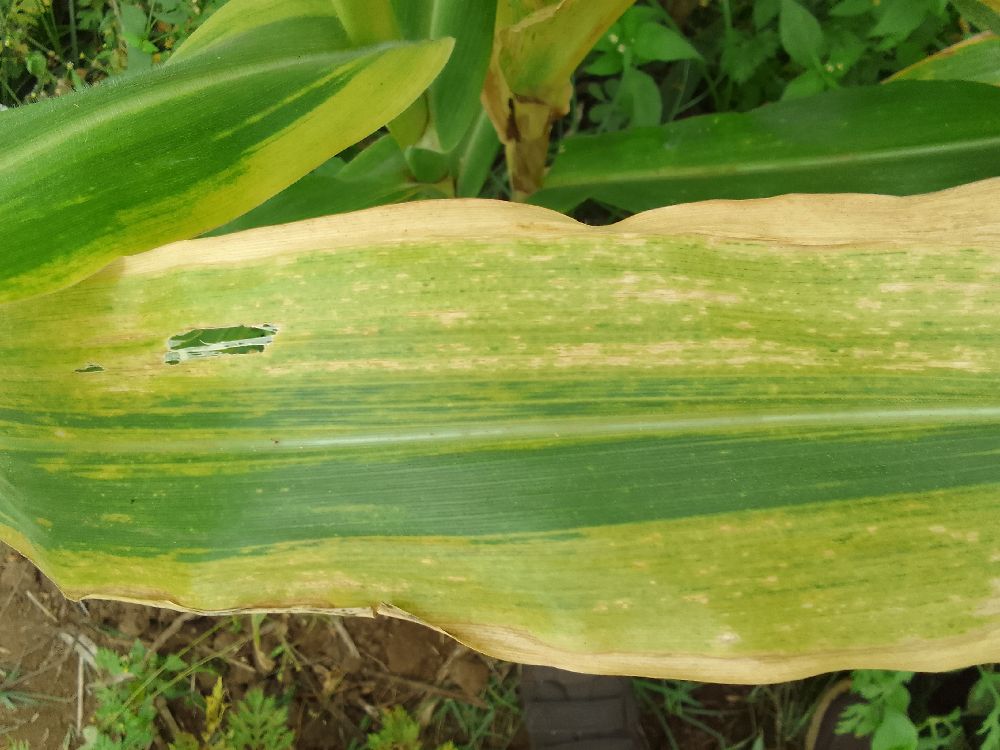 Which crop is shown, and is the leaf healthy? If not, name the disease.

maize, maize lethal necrosis
